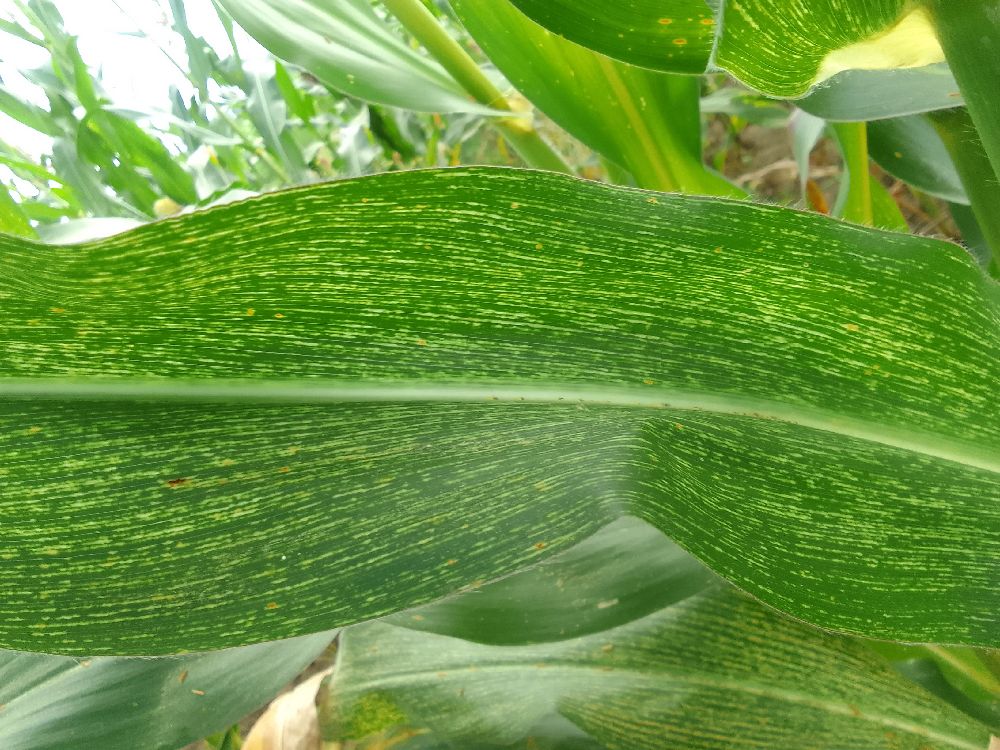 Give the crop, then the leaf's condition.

maize, maize streak virus
